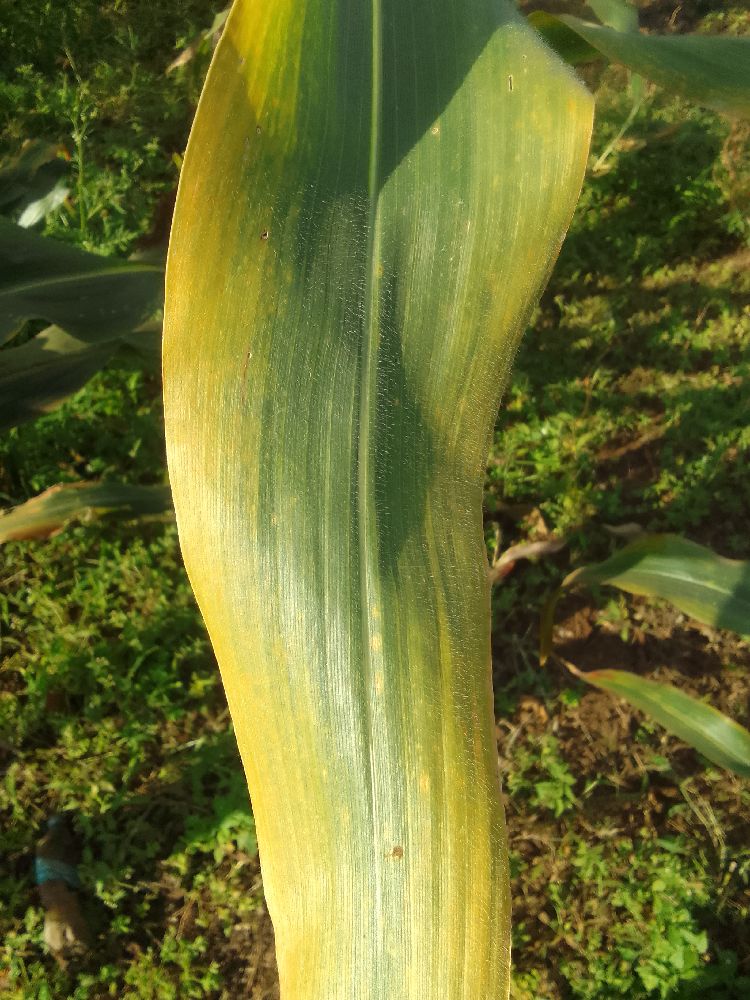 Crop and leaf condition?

maize, maize lethal necrosis
